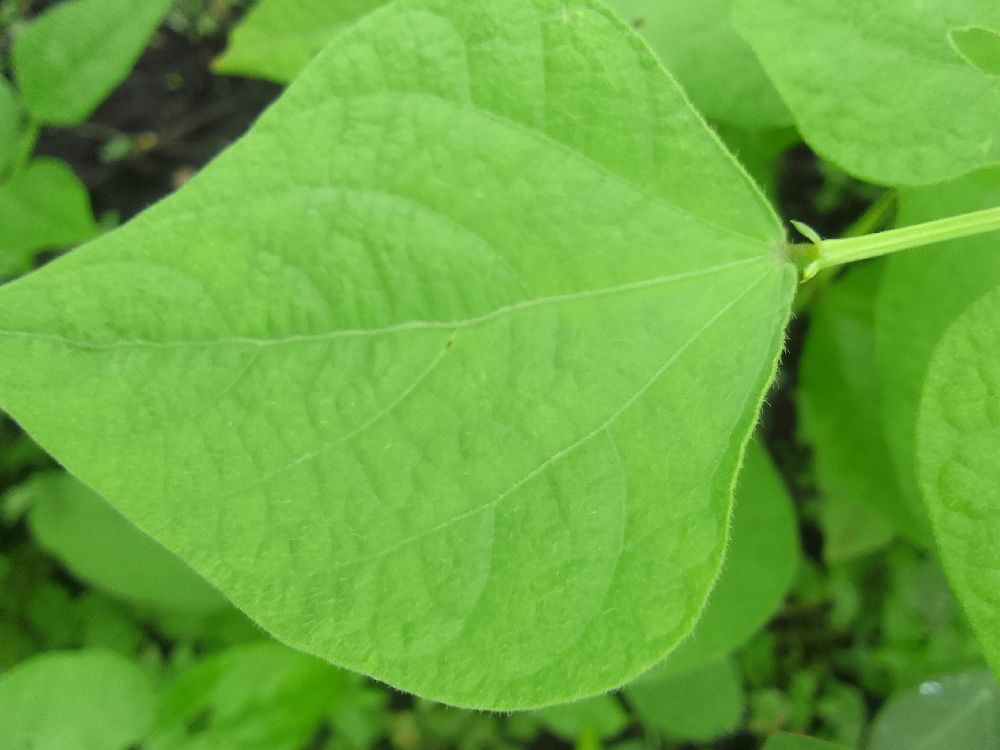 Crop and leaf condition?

common bean, healthy
